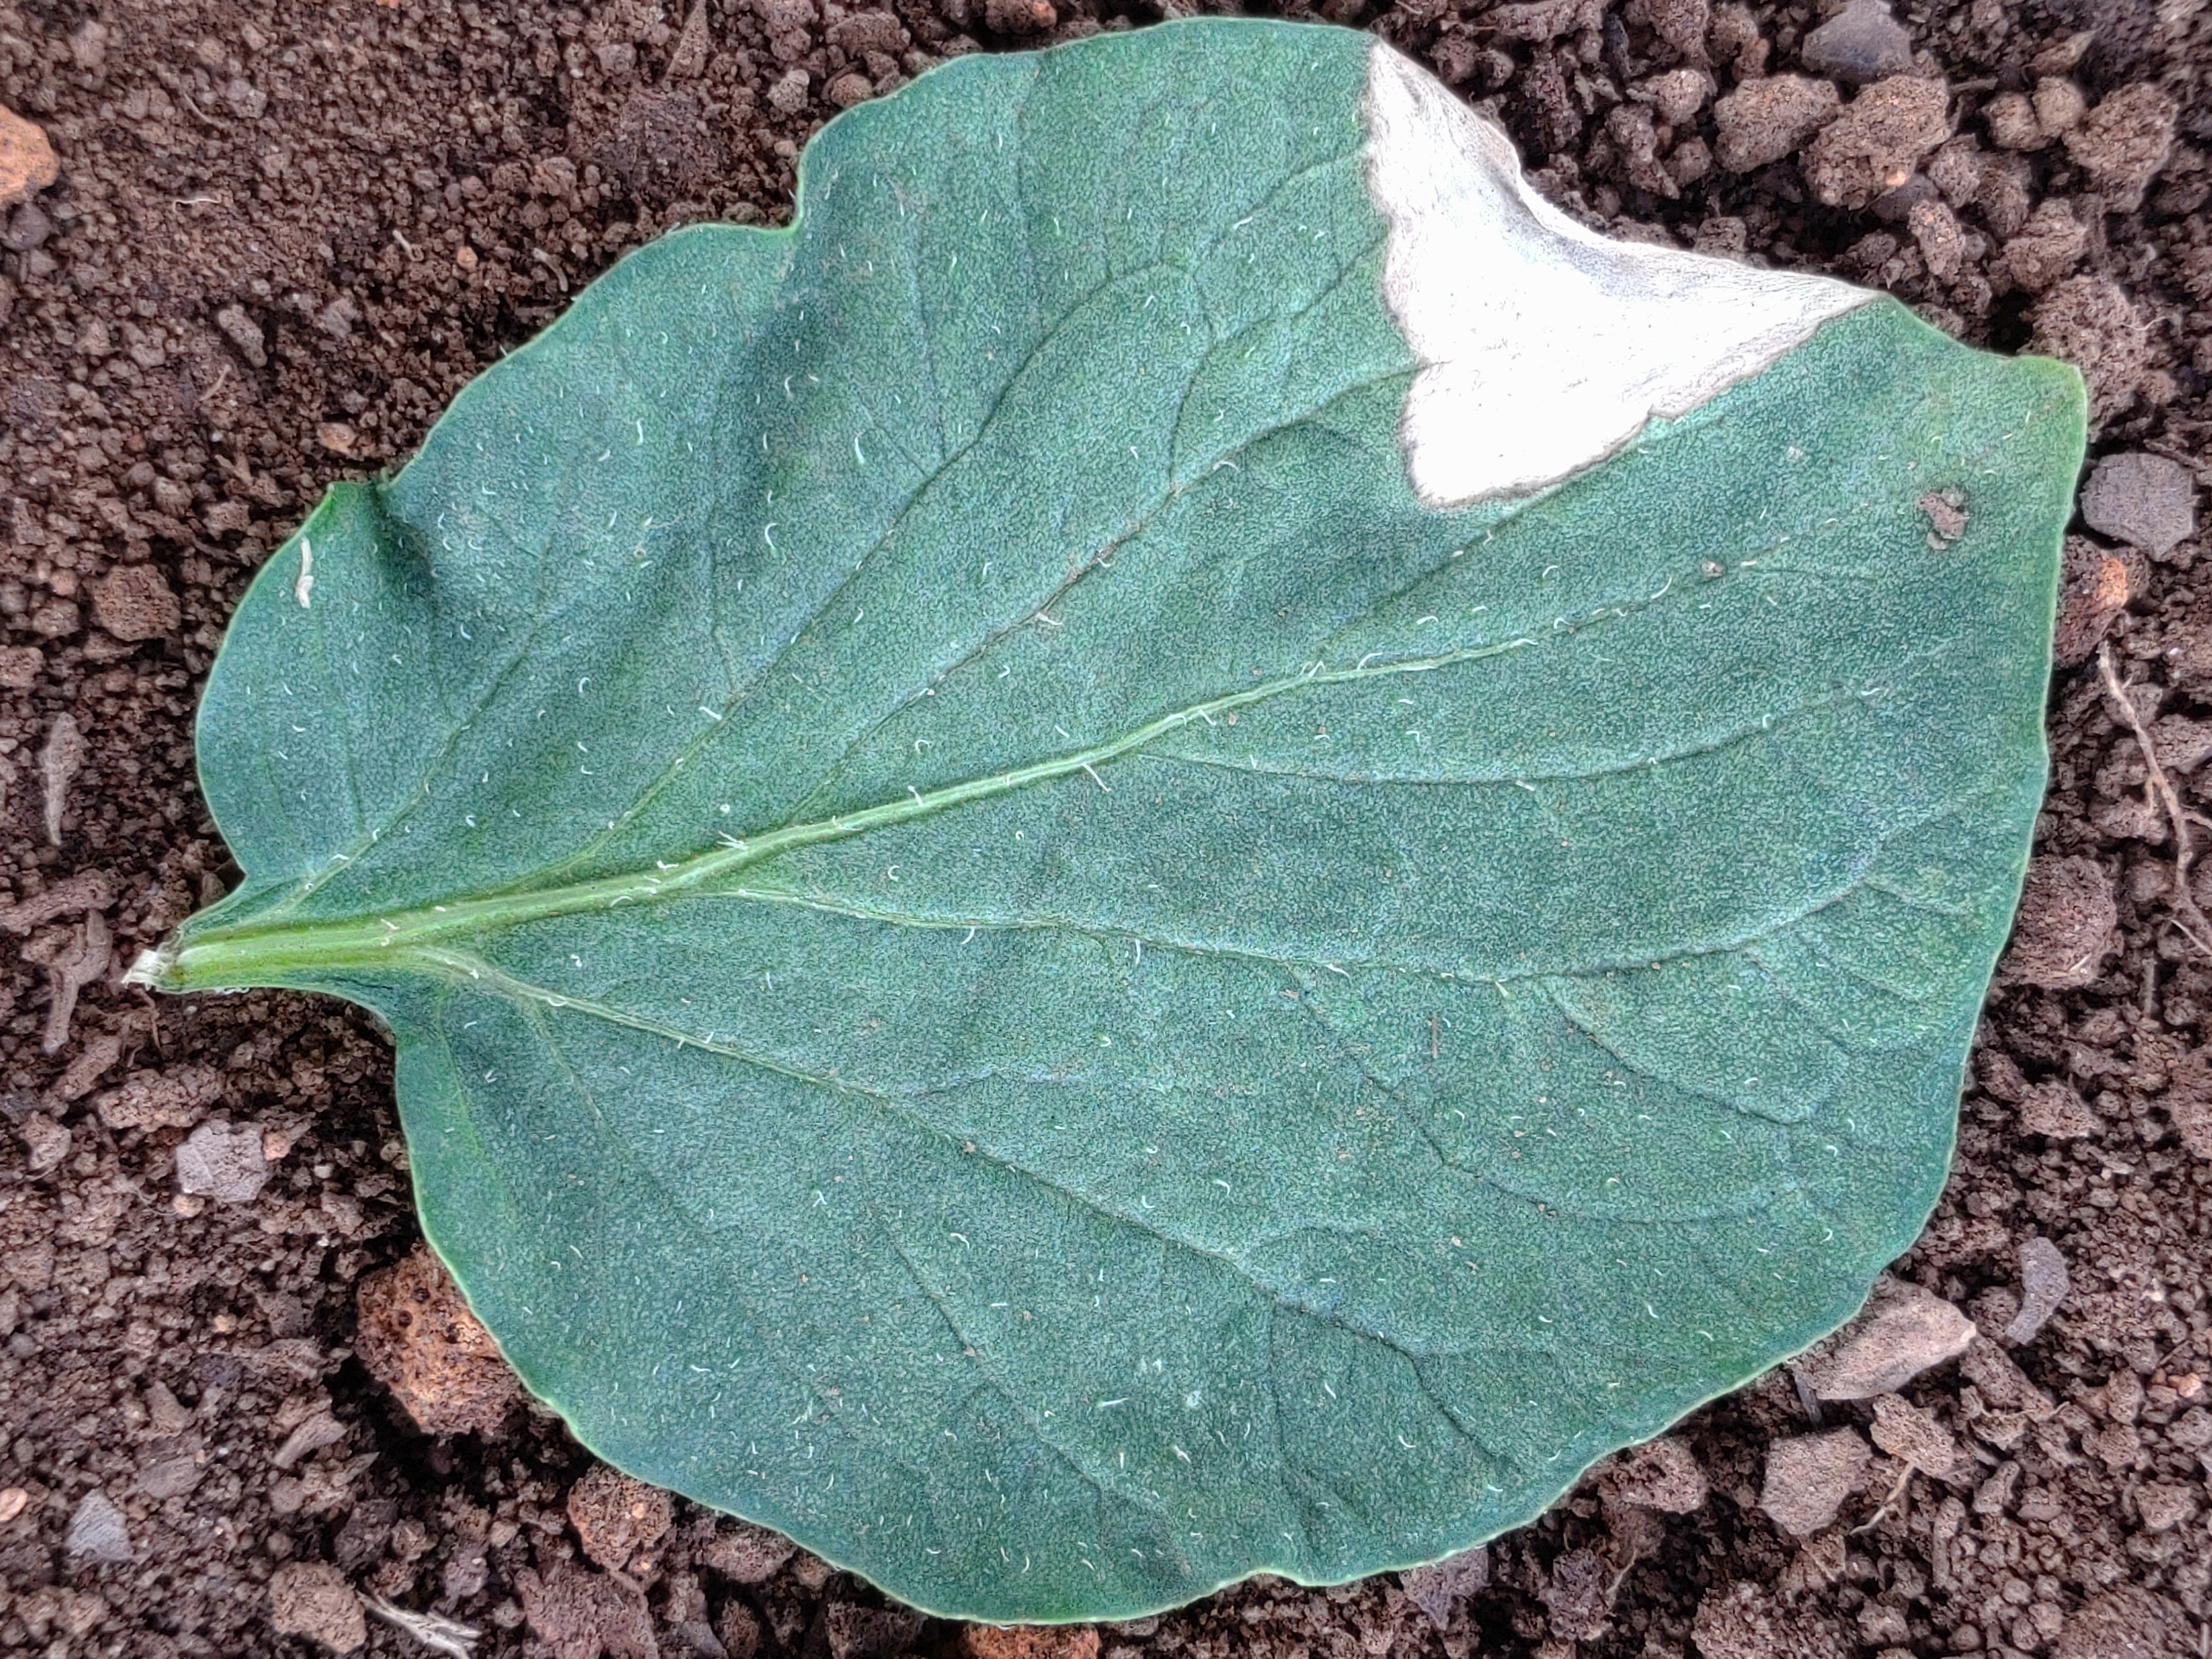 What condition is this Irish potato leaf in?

early blight
